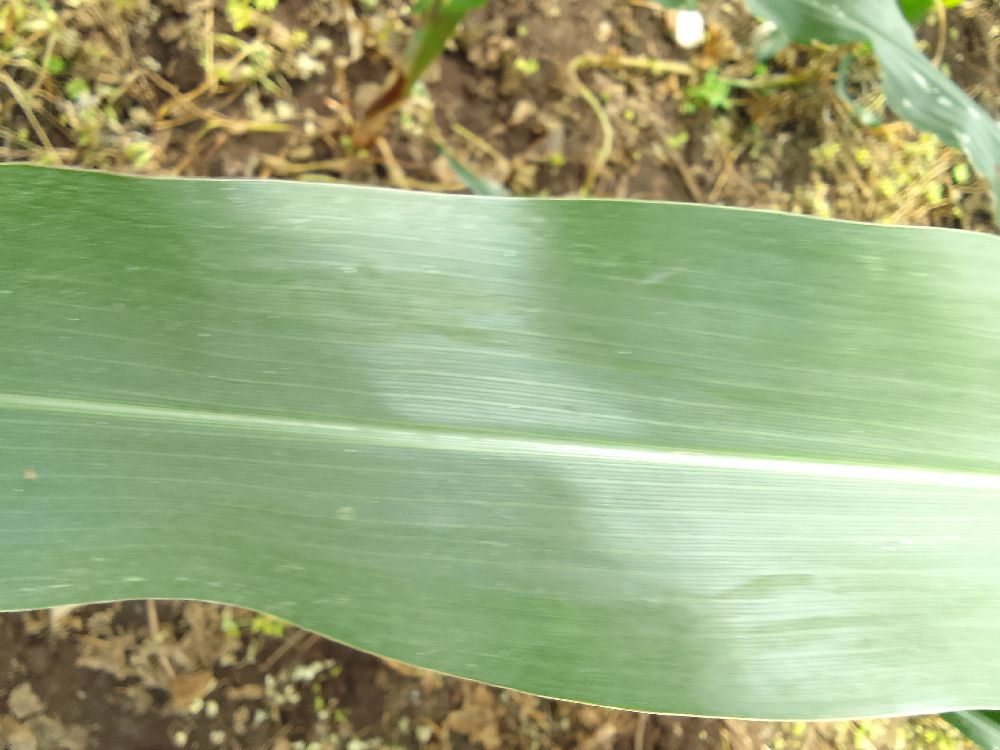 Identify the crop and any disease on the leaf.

maize, healthy
